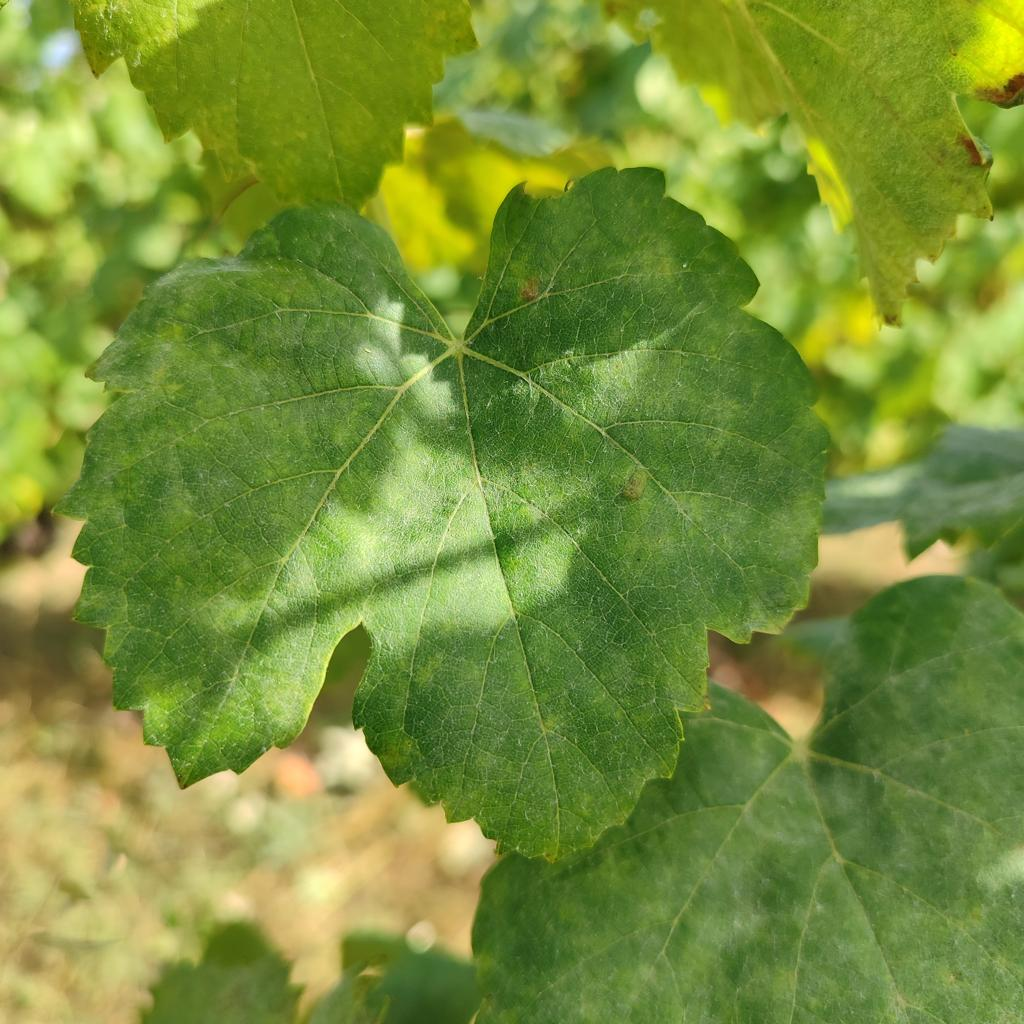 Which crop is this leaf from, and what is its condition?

grapevine, powdery mildew
